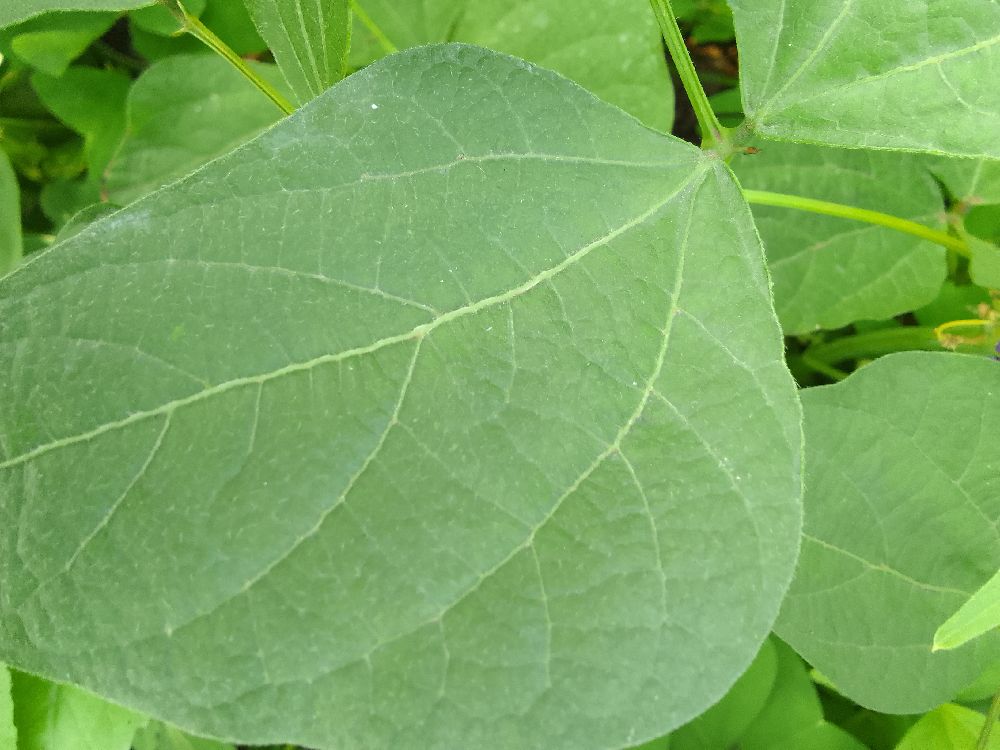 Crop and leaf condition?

common bean, healthy
